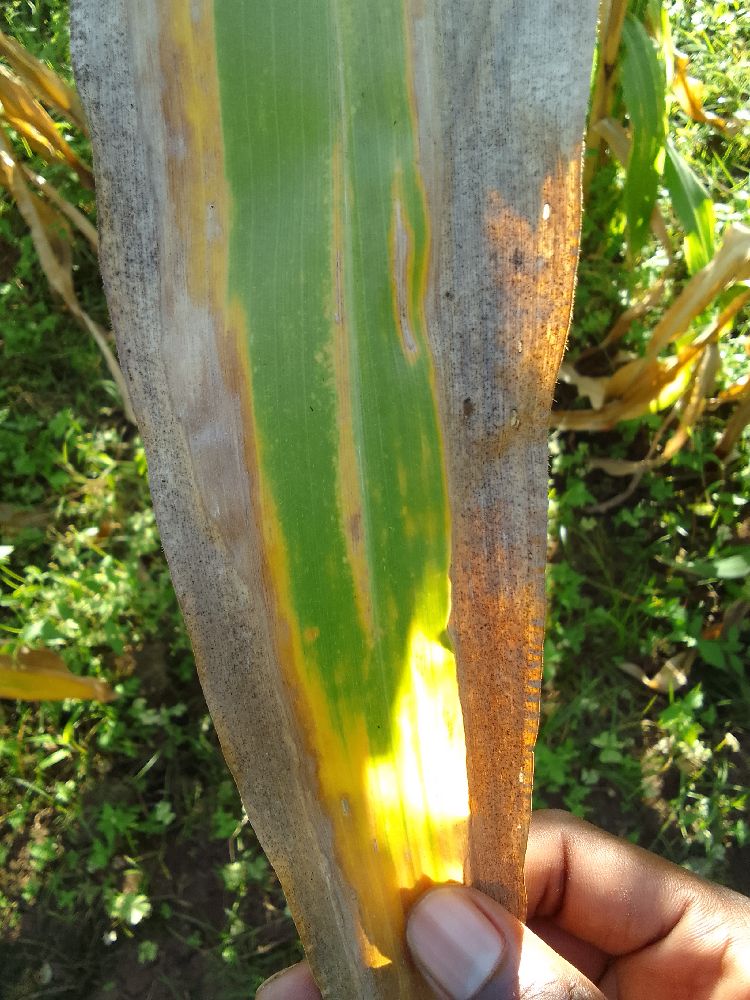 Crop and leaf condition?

maize, maize lethal necrosis
